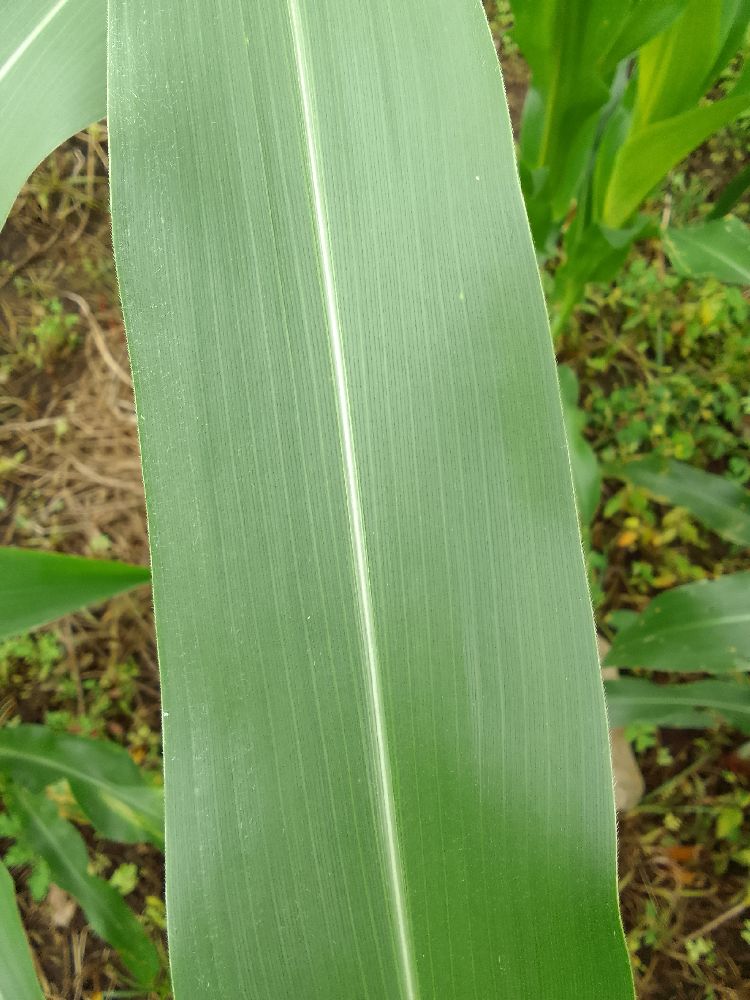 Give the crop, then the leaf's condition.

maize, healthy
